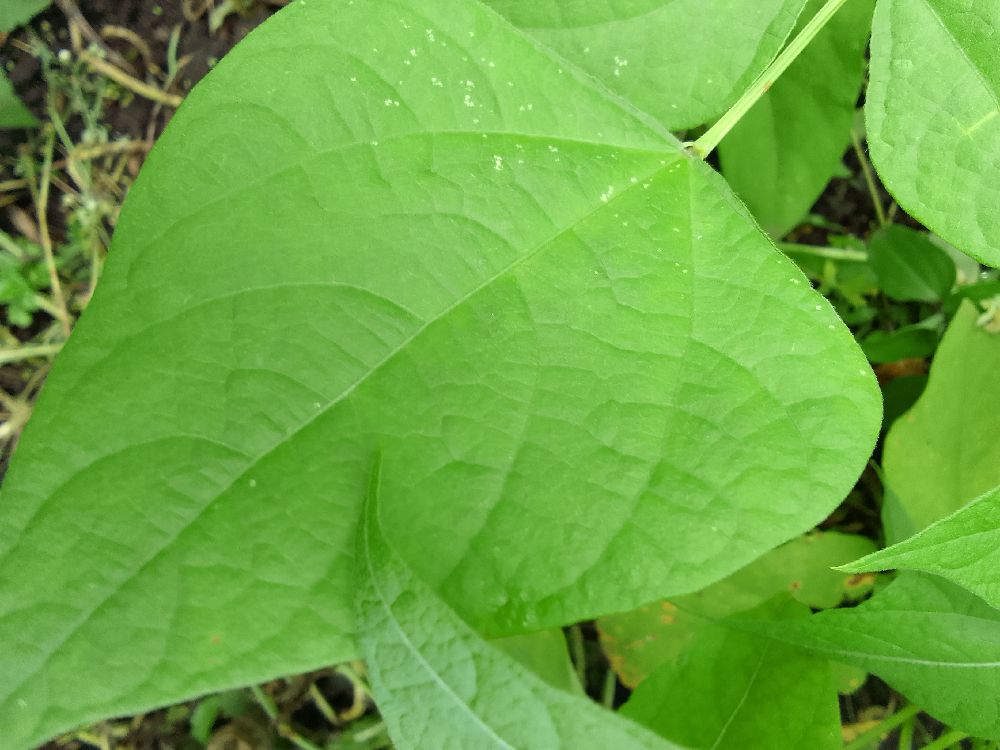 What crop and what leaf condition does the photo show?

common bean, healthy
